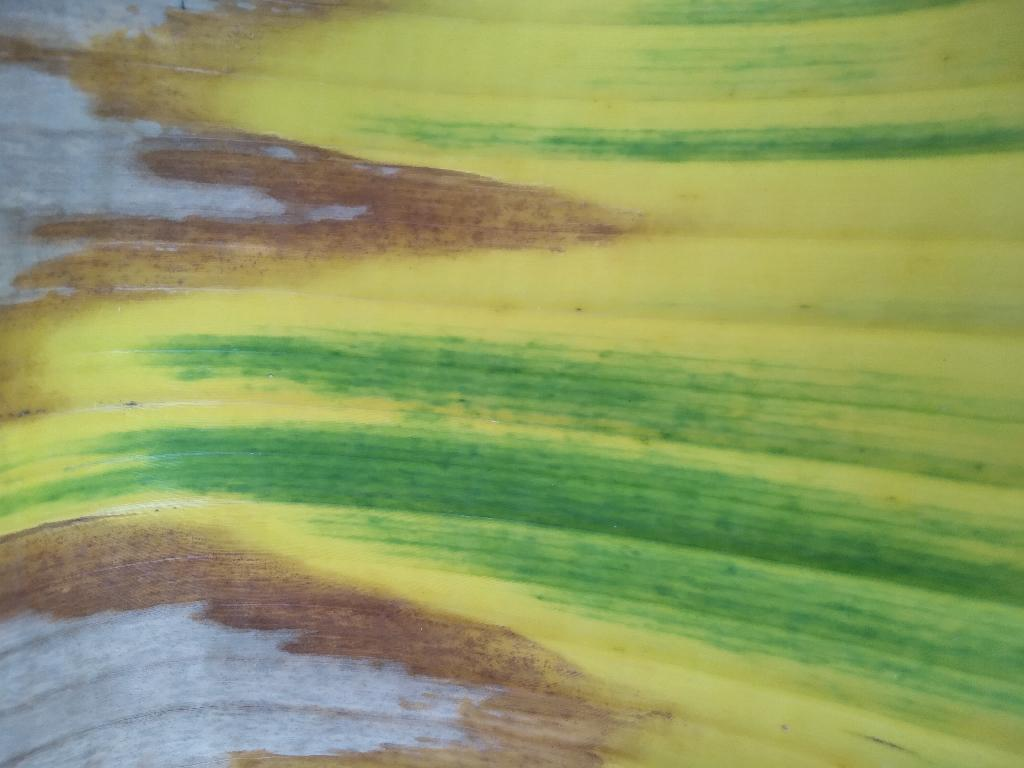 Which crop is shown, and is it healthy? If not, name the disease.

banana, fusarium wilt race 1
